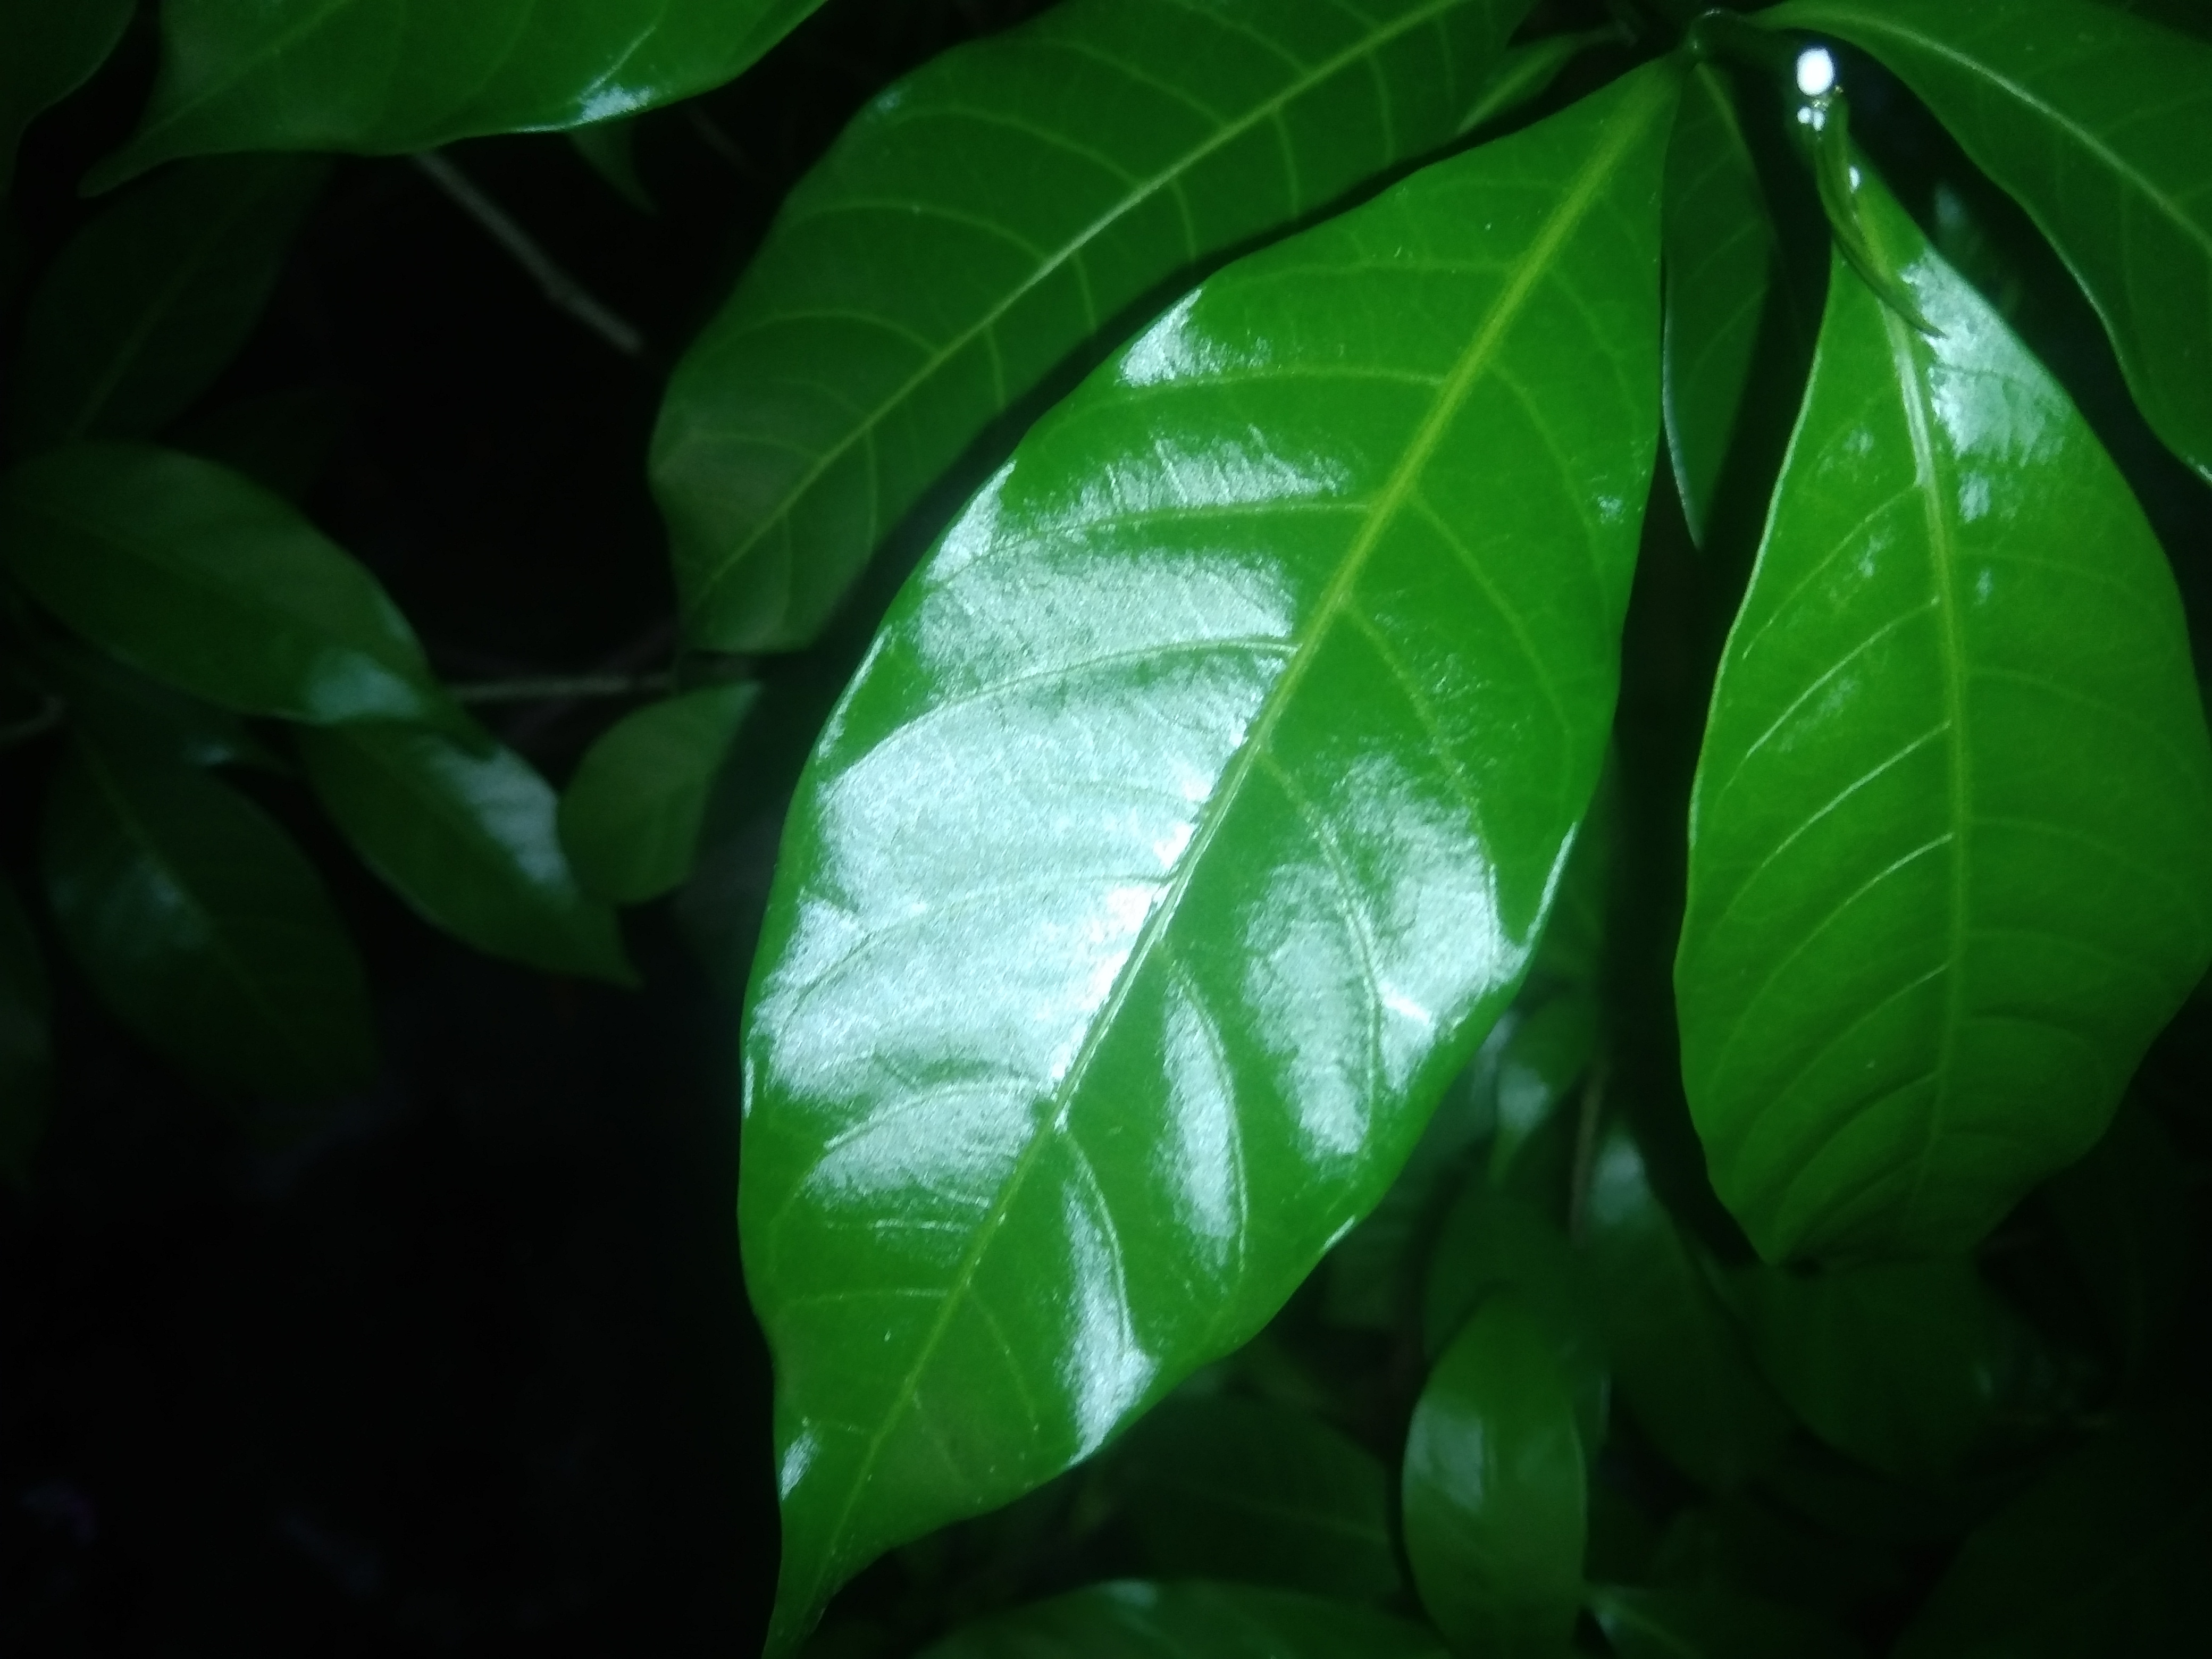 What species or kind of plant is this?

togor
